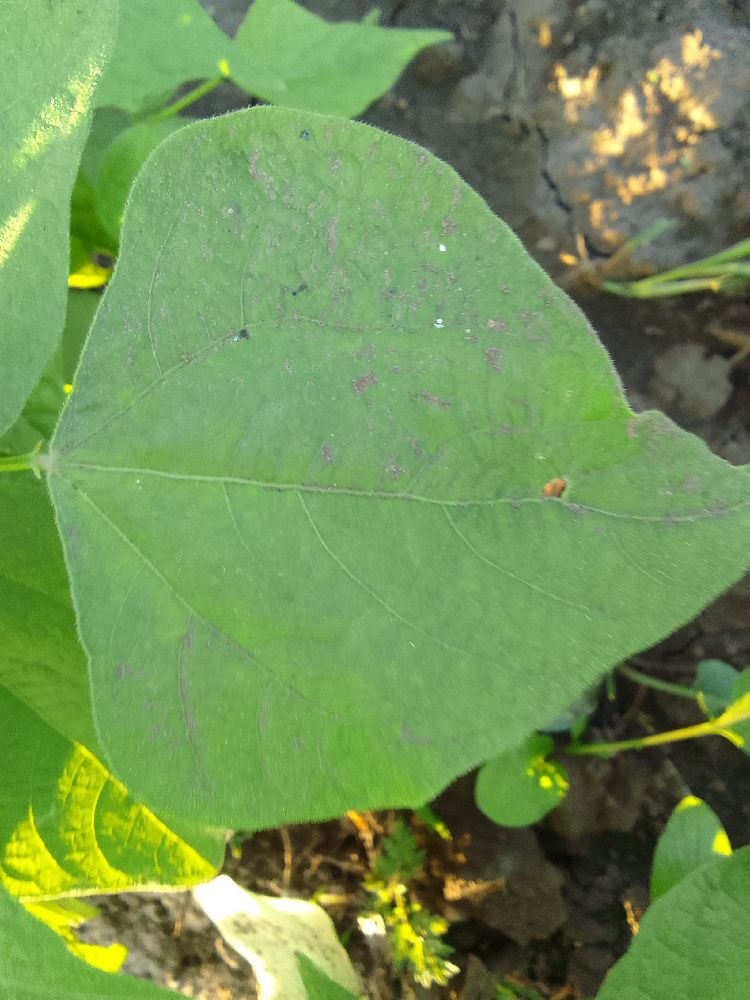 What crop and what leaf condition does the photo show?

common bean, healthy
